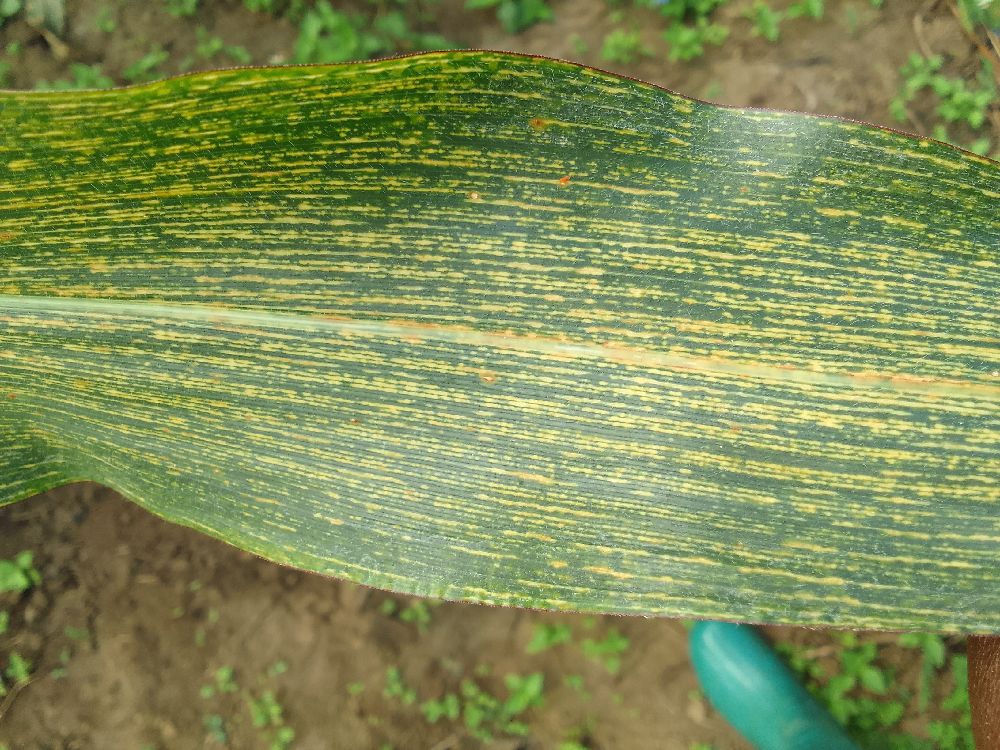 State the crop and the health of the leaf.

maize, maize streak virus
